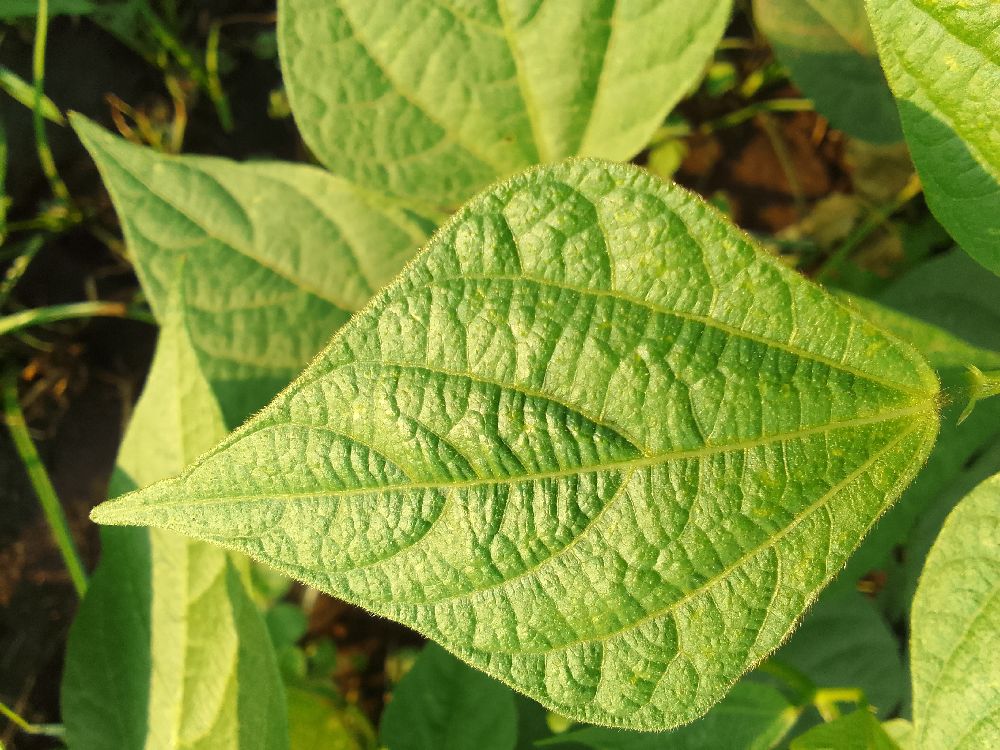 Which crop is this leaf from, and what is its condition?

common bean, healthy
